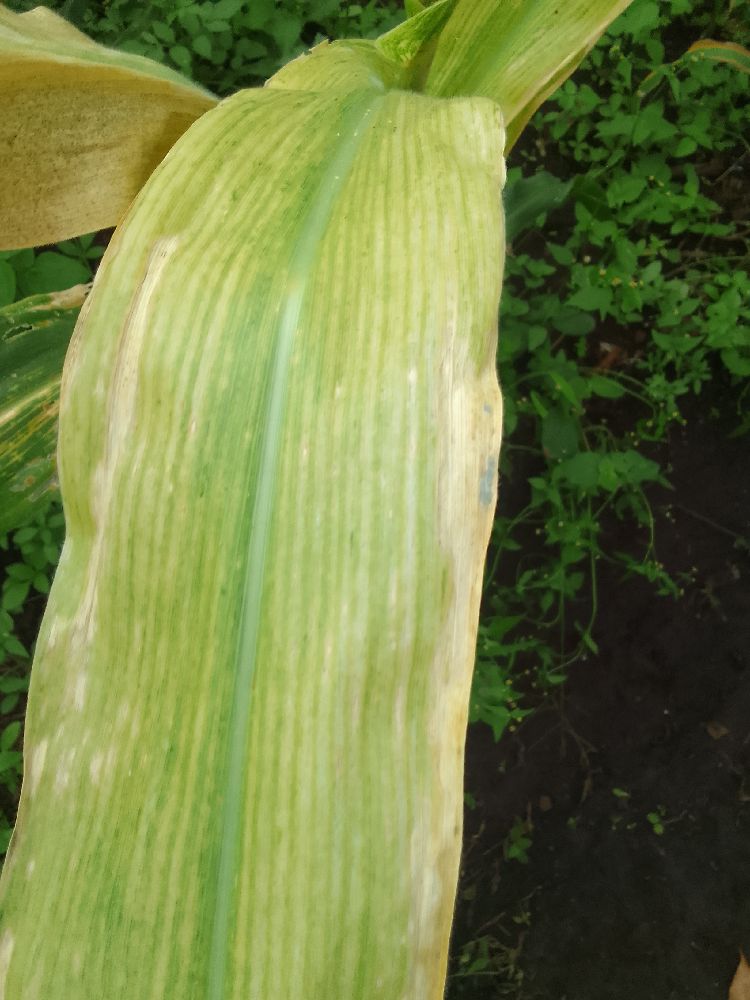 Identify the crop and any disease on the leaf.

maize, maize lethal necrosis
